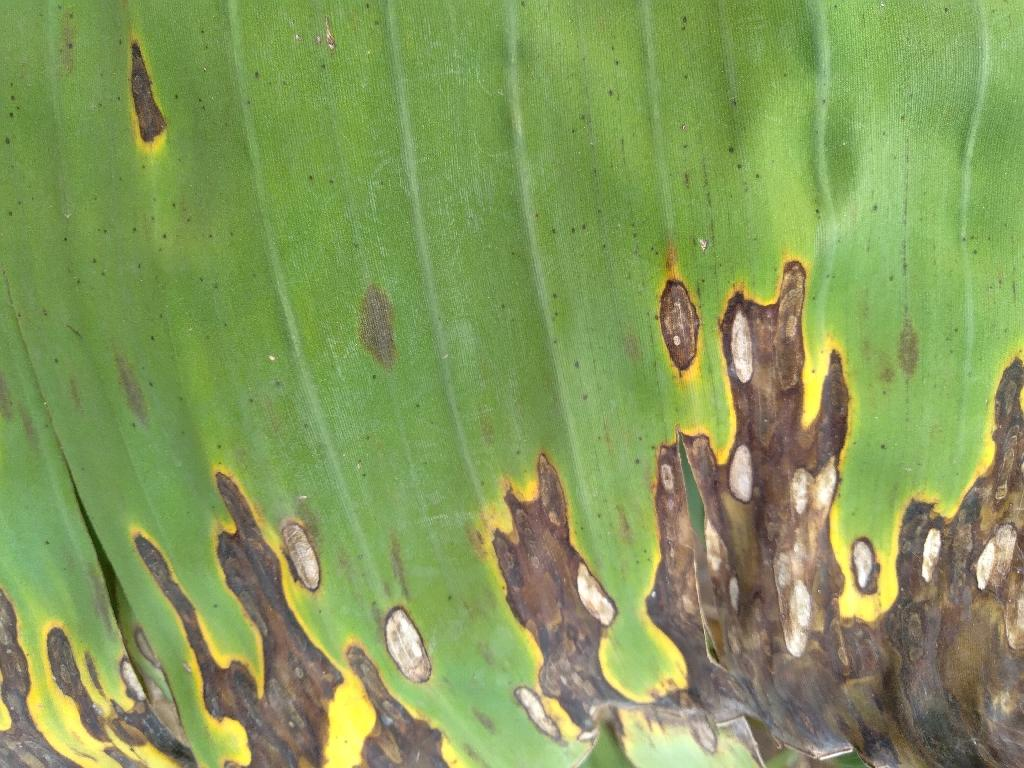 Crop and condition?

banana, black sigatoka
